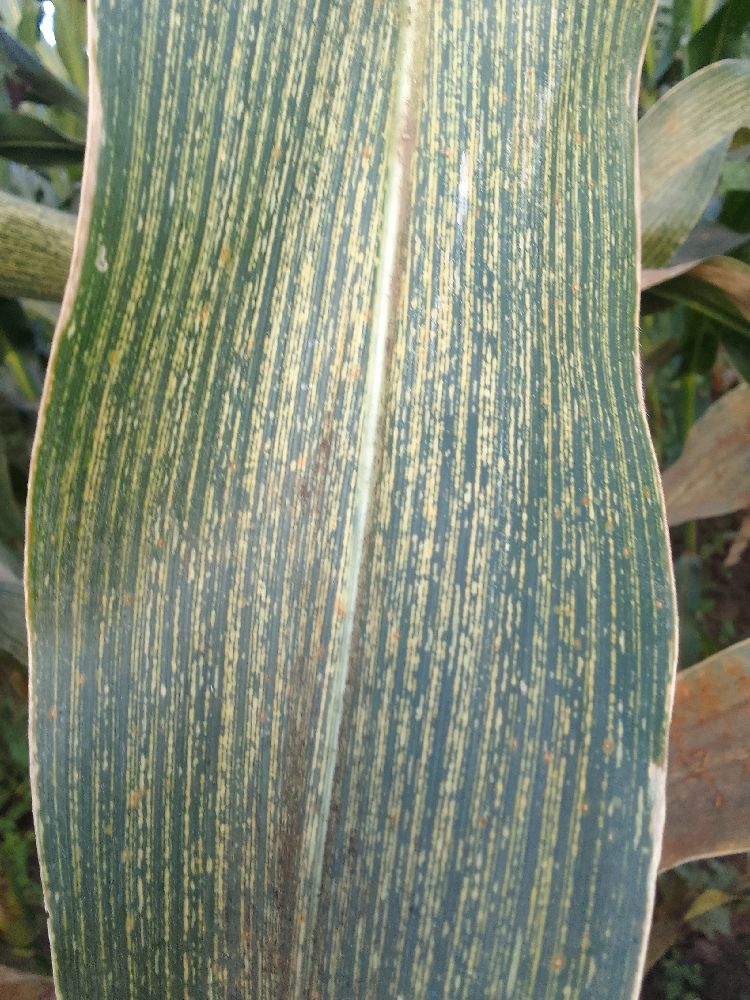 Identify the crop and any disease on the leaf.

maize, maize streak virus
